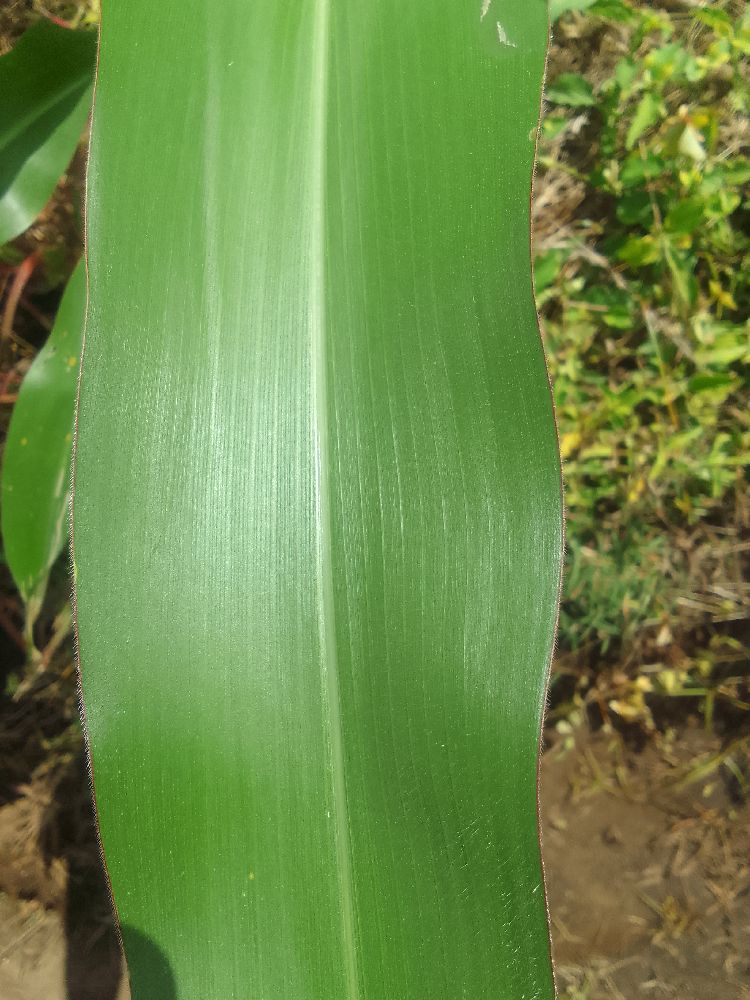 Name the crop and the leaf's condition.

maize, healthy
